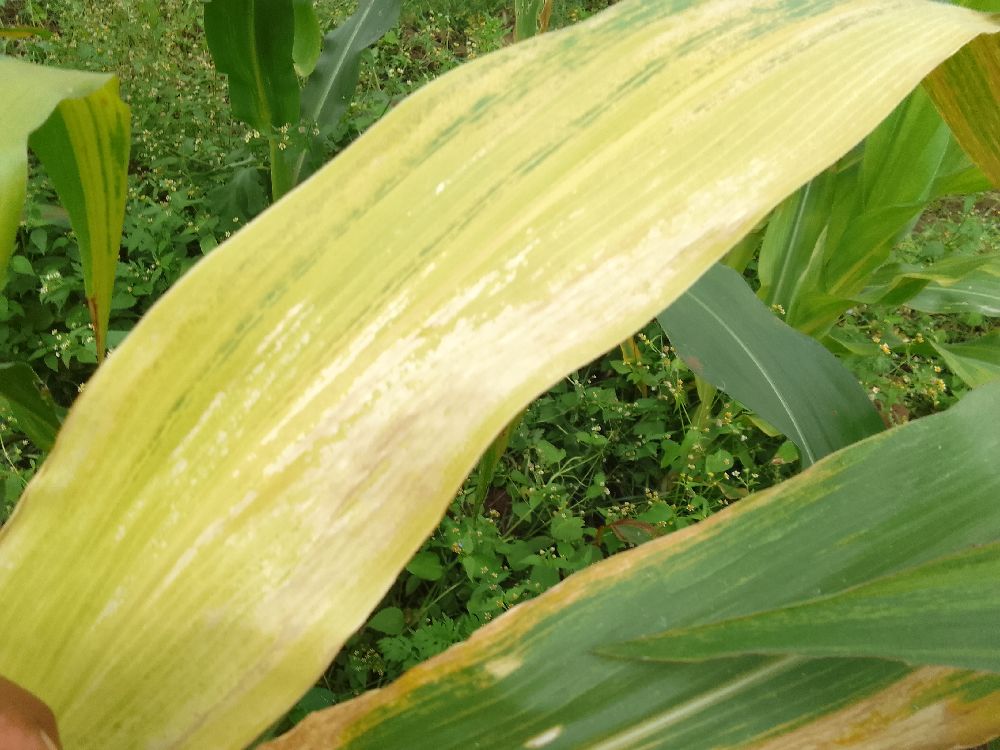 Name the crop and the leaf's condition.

maize, maize lethal necrosis
